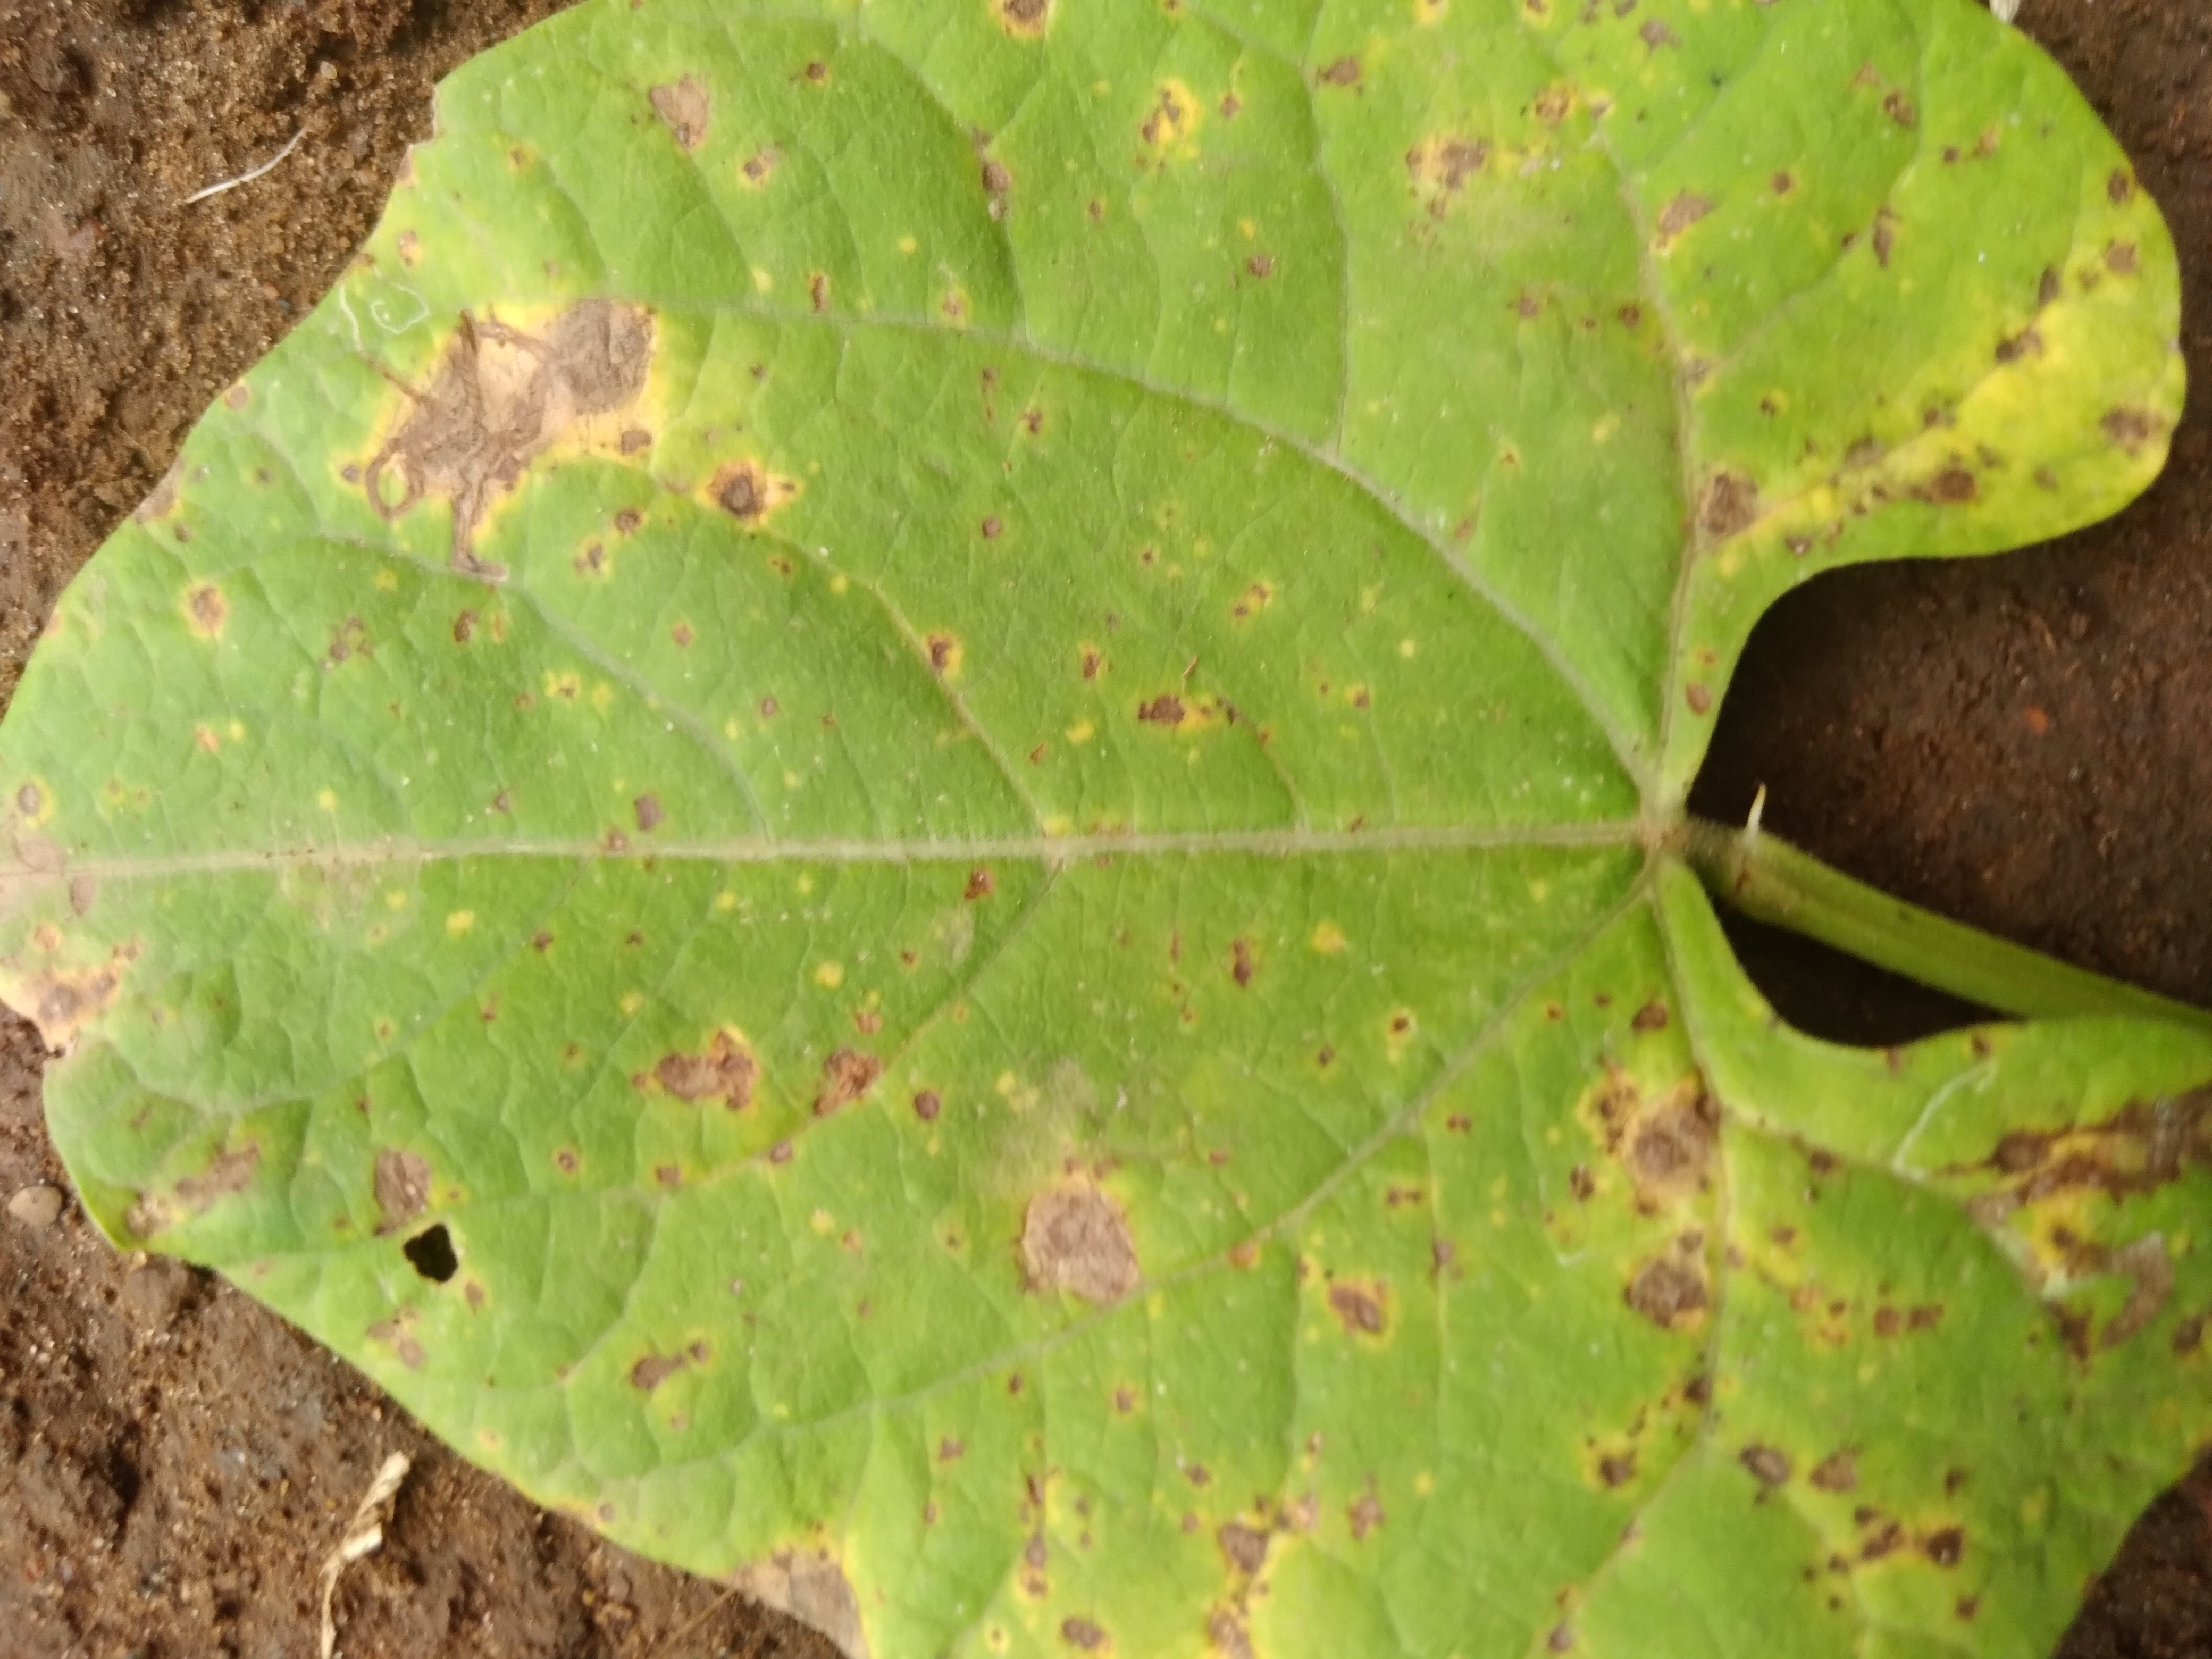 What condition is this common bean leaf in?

rust
